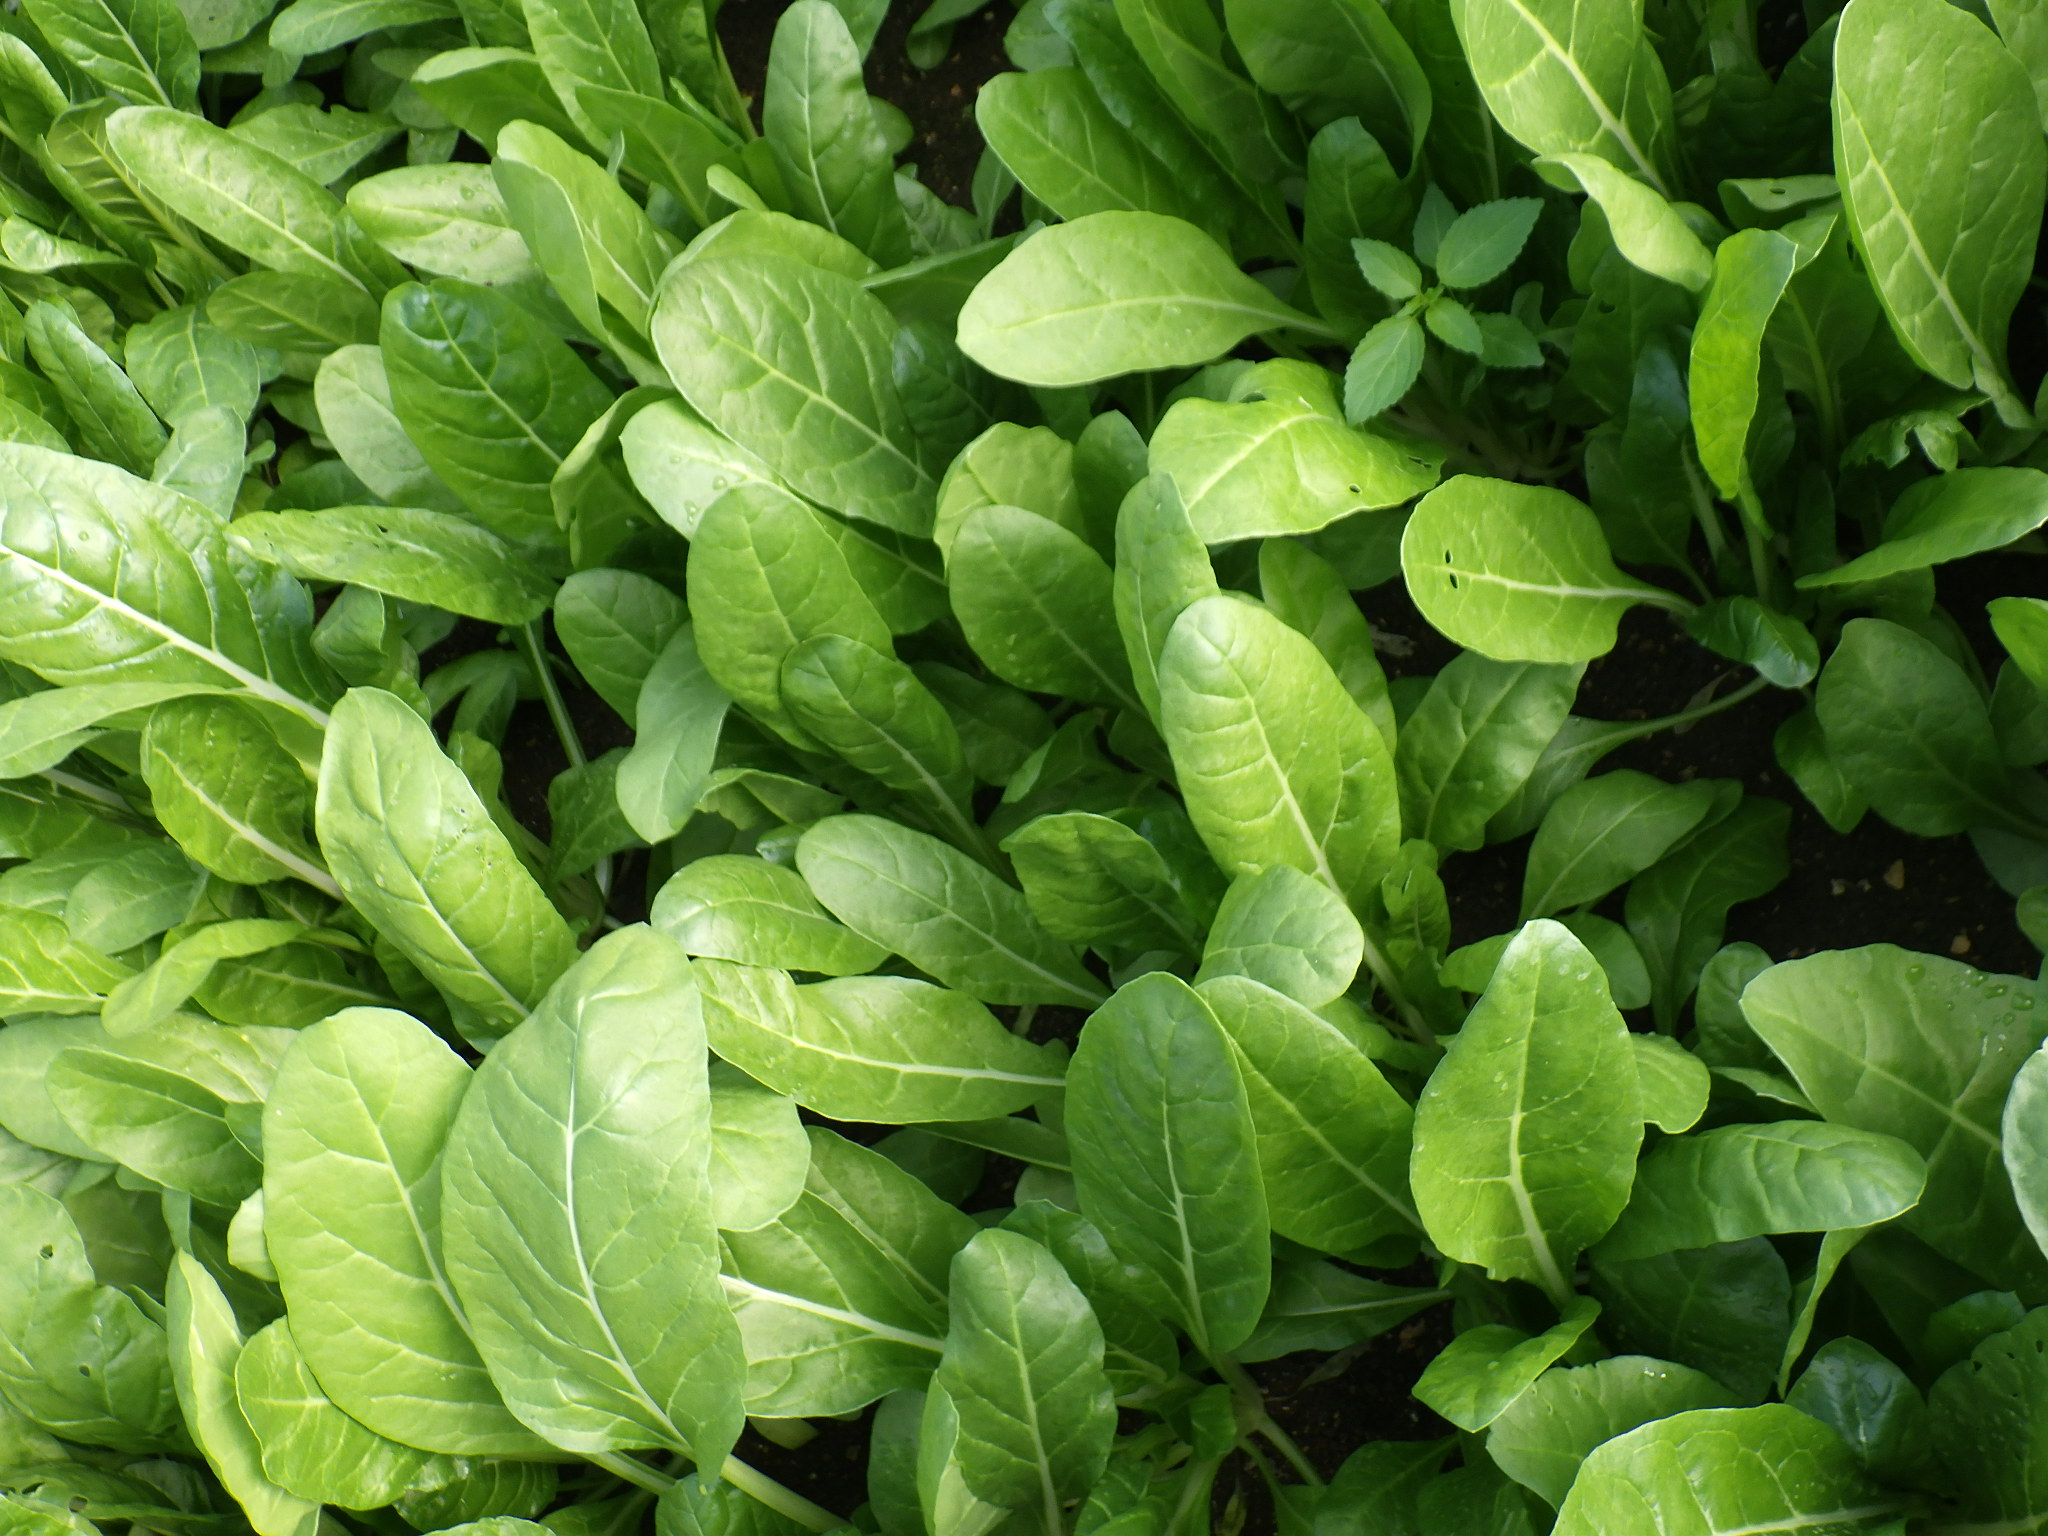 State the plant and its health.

chard, healthy
